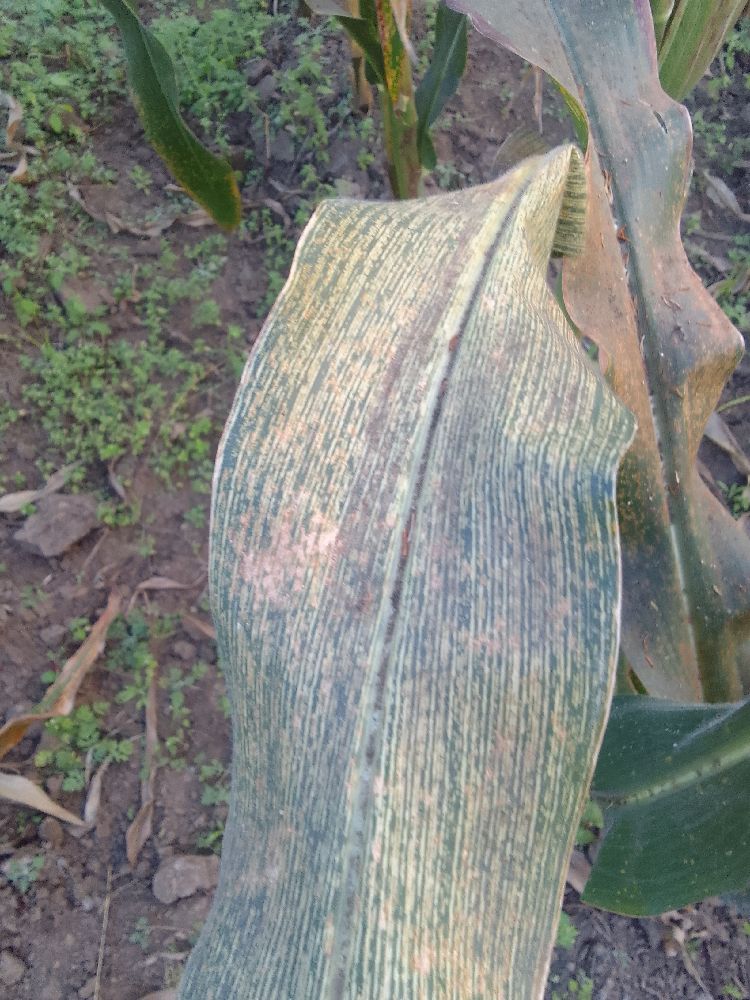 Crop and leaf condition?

maize, maize streak virus
